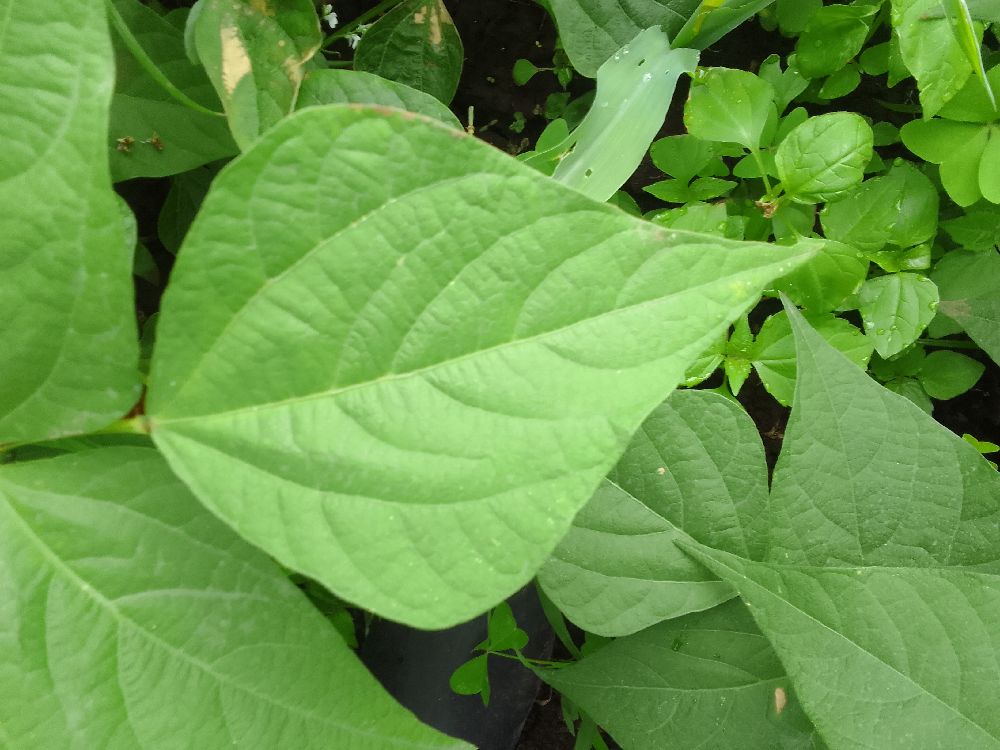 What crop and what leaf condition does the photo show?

common bean, healthy
